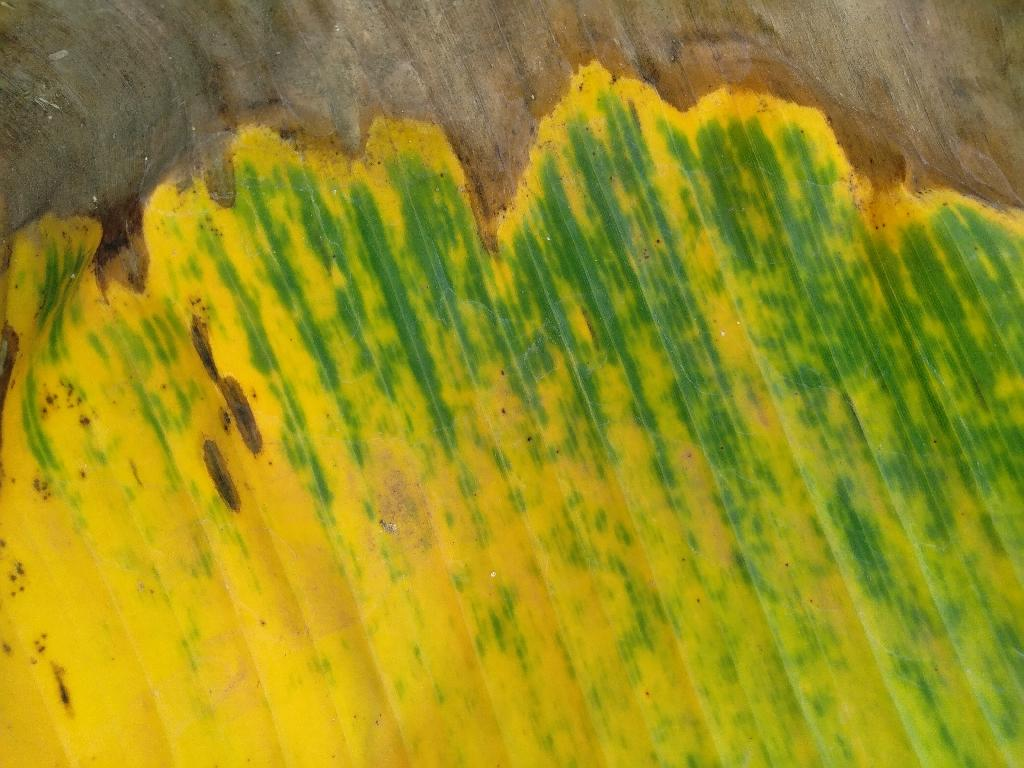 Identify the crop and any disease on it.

banana, fusarium wilt race 1
